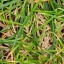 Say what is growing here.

grass
